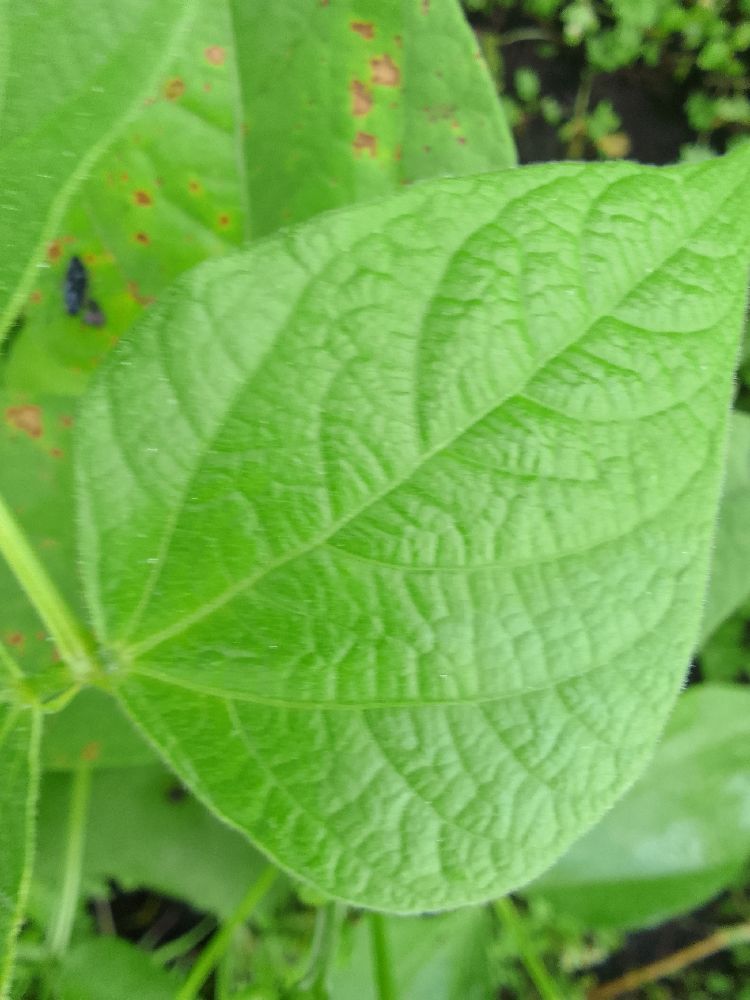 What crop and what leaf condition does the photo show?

common bean, healthy
